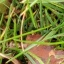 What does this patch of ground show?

grass
